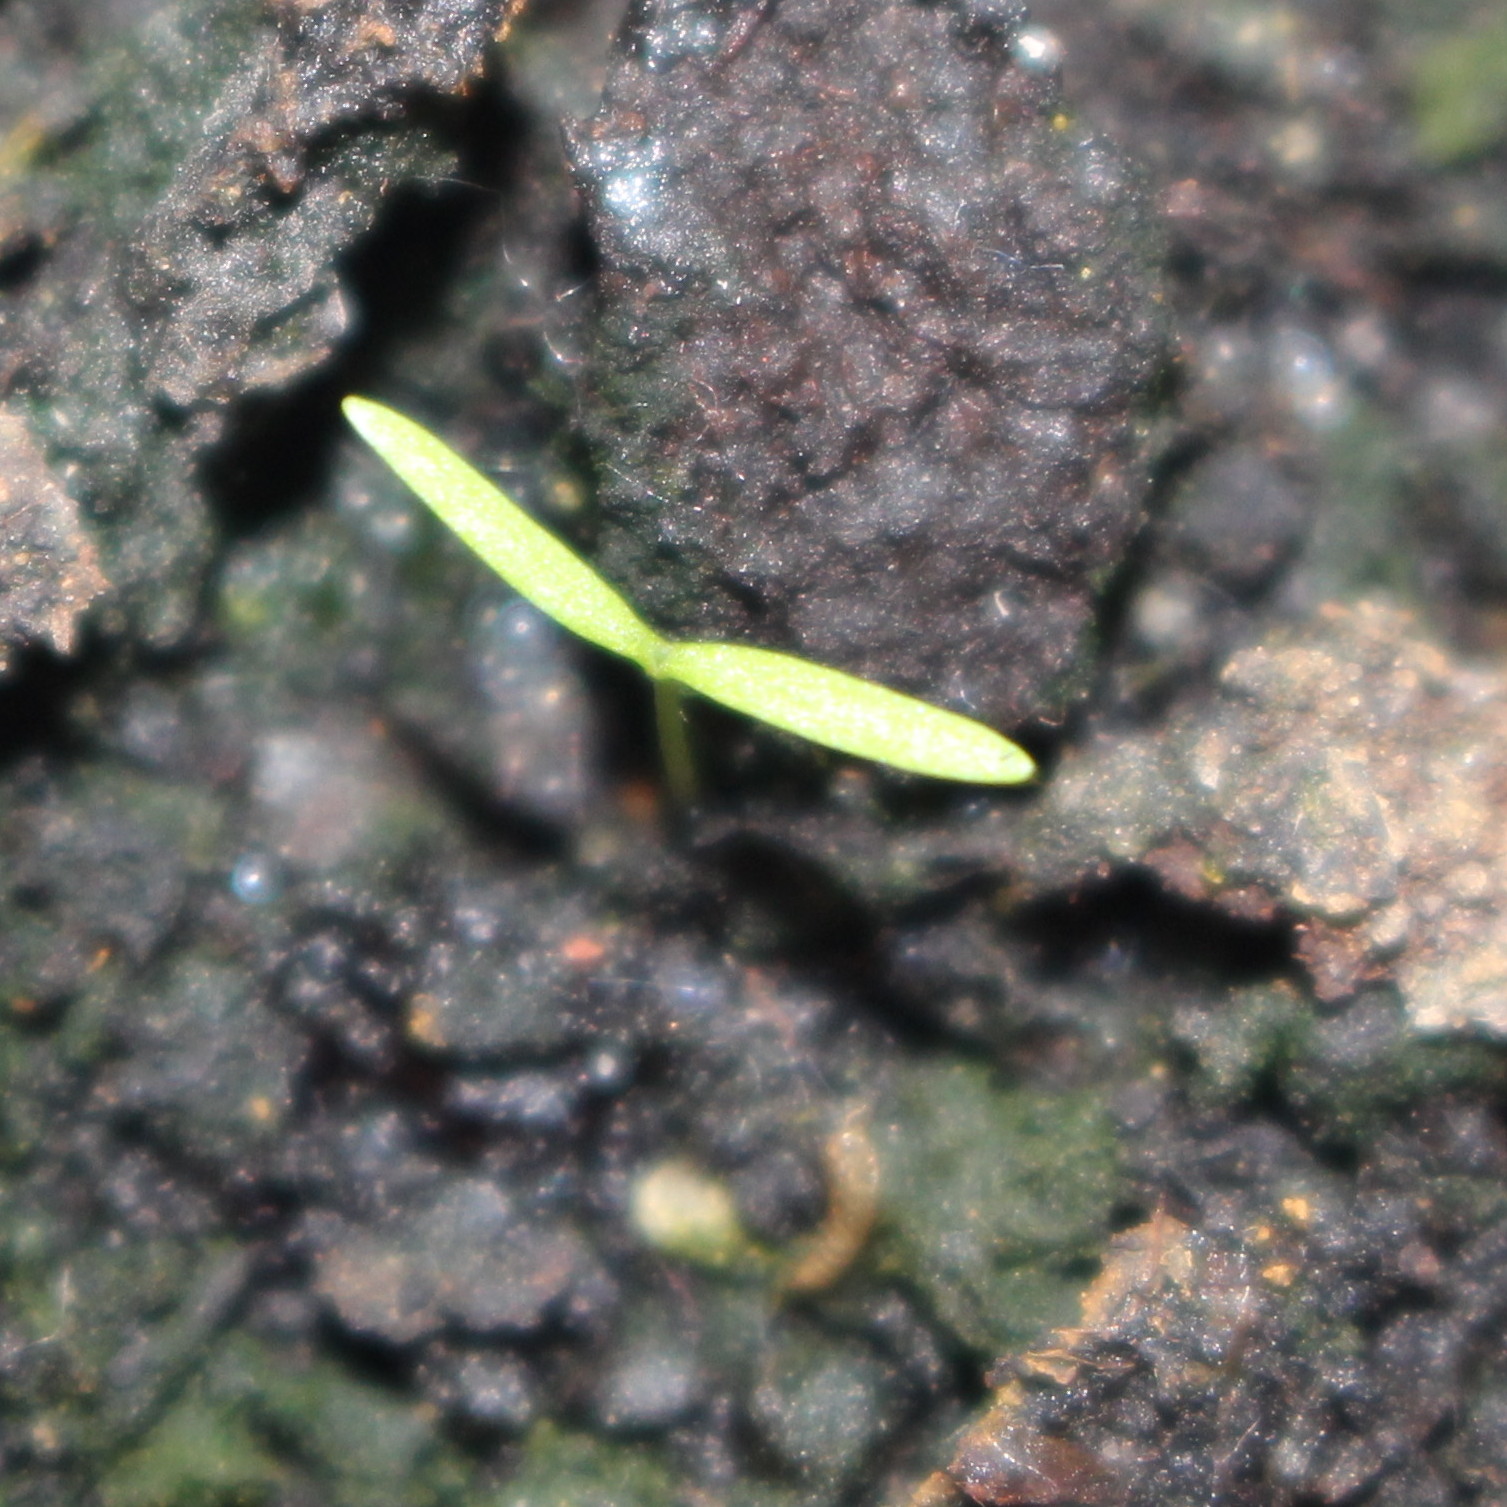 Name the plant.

Papaver rhoeas
